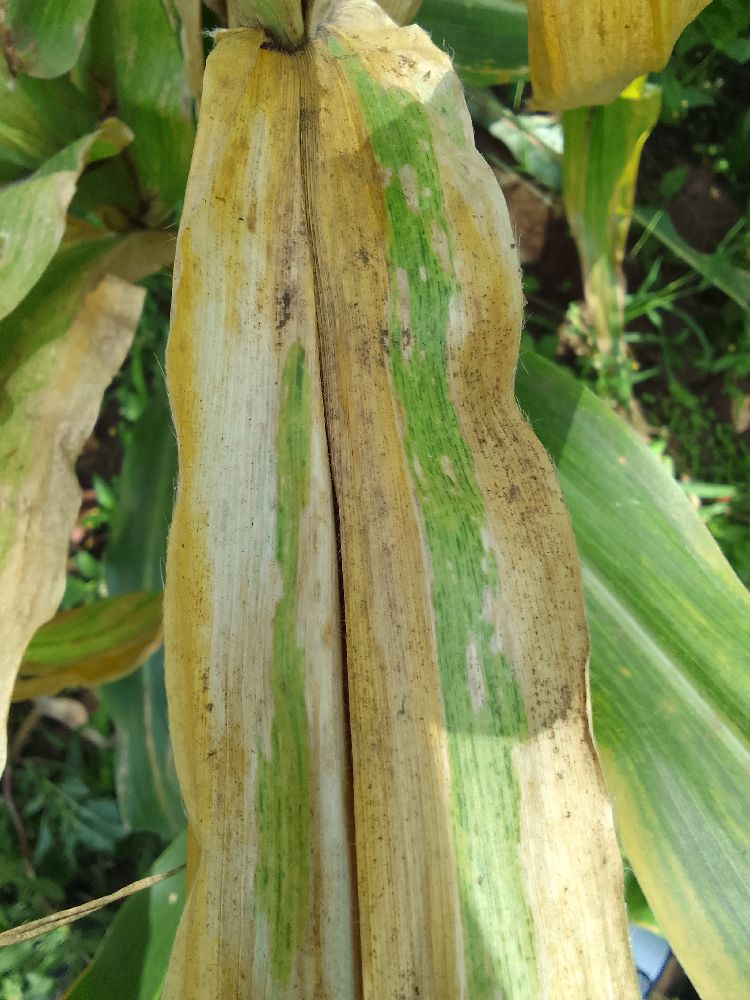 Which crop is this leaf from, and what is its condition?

maize, maize lethal necrosis
